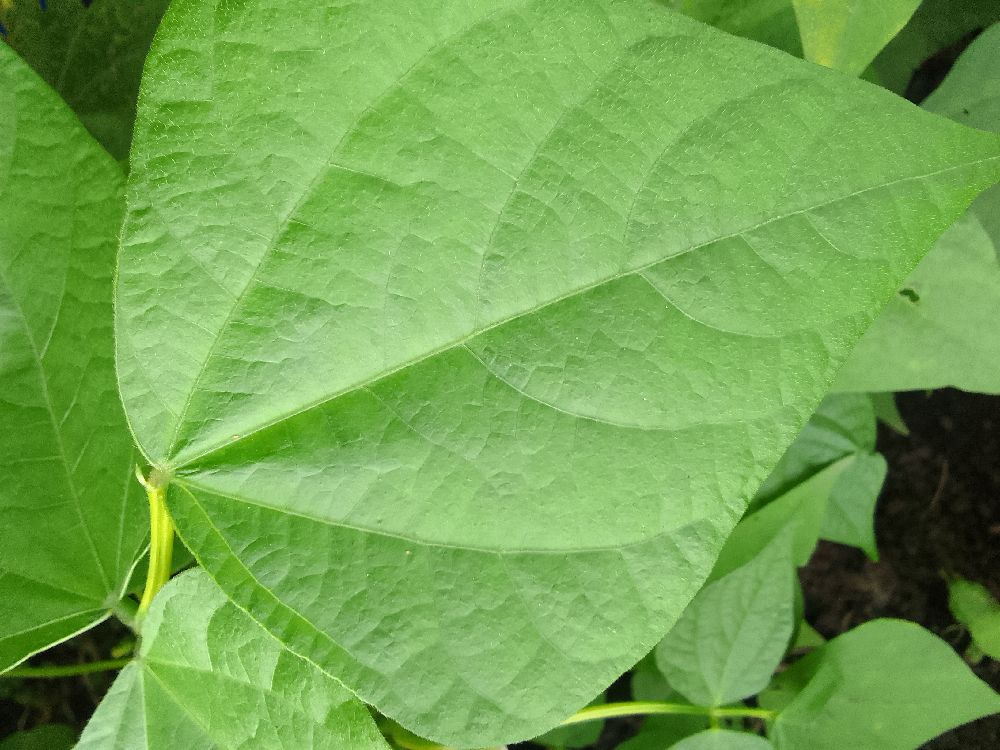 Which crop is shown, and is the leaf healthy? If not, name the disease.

common bean, healthy
